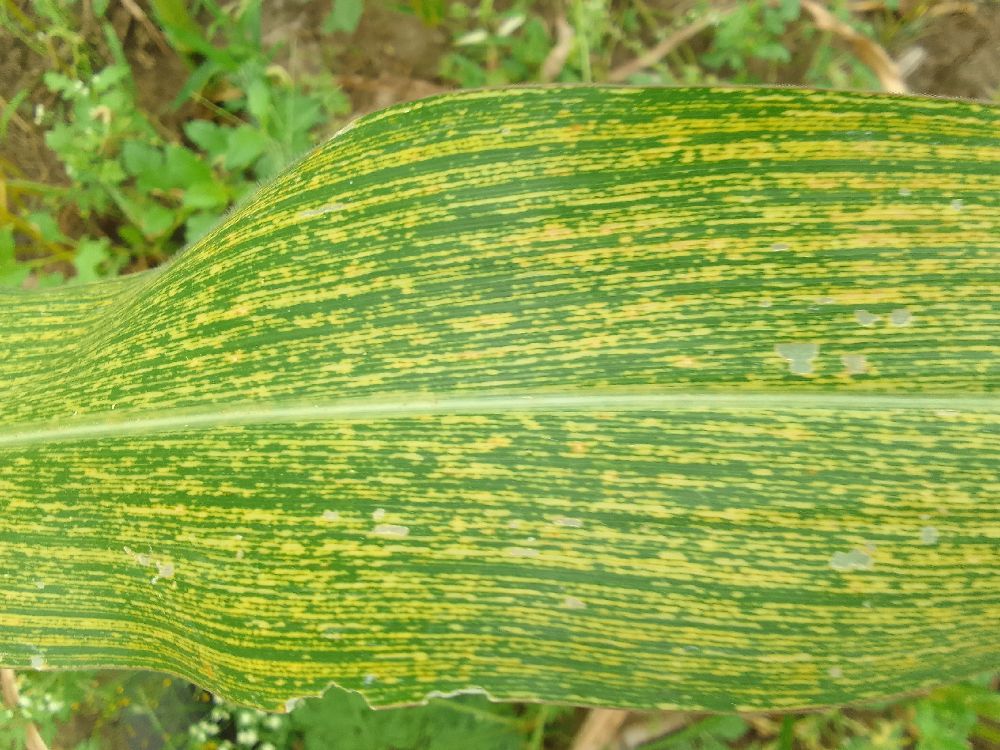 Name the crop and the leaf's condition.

maize, maize streak virus
